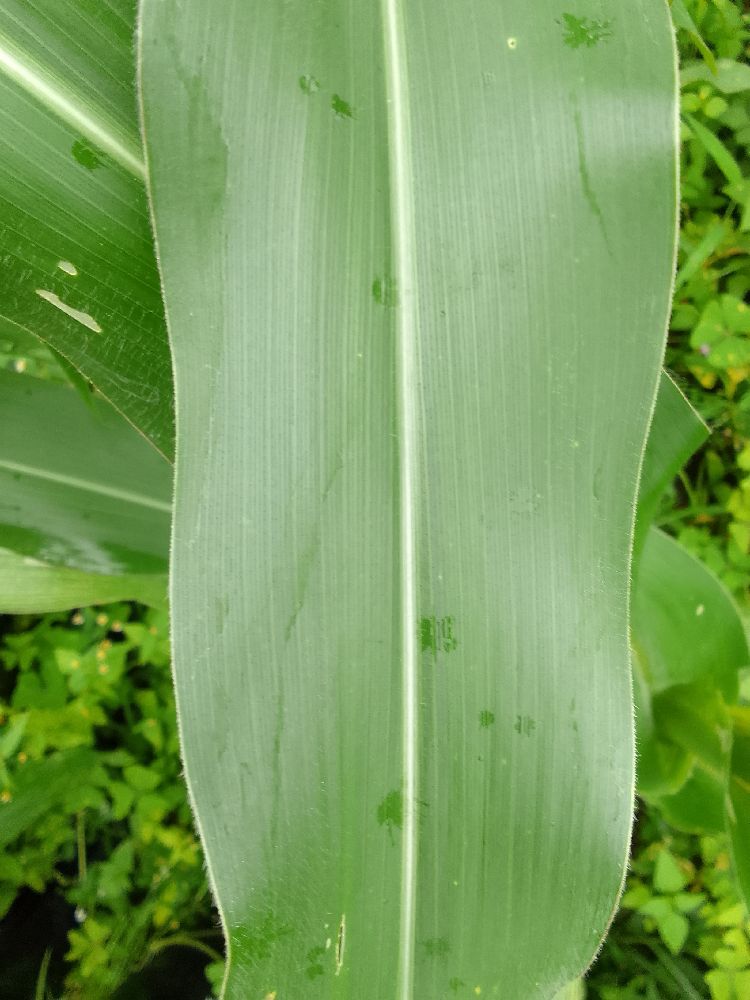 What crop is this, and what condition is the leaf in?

maize, healthy
